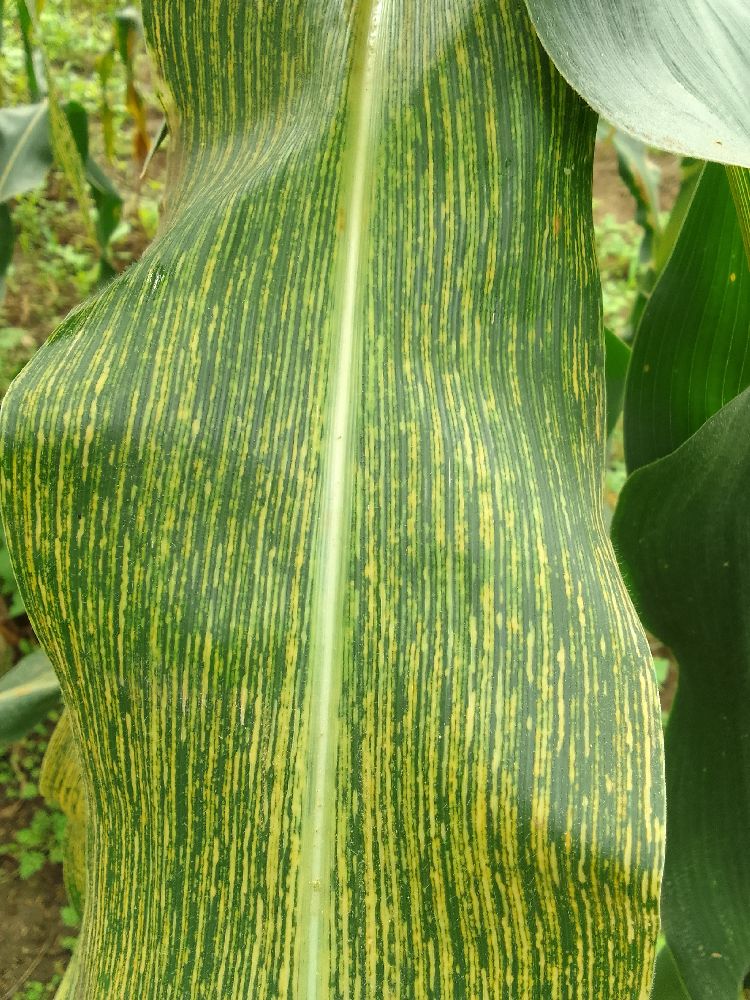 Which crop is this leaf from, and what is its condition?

maize, maize streak virus
